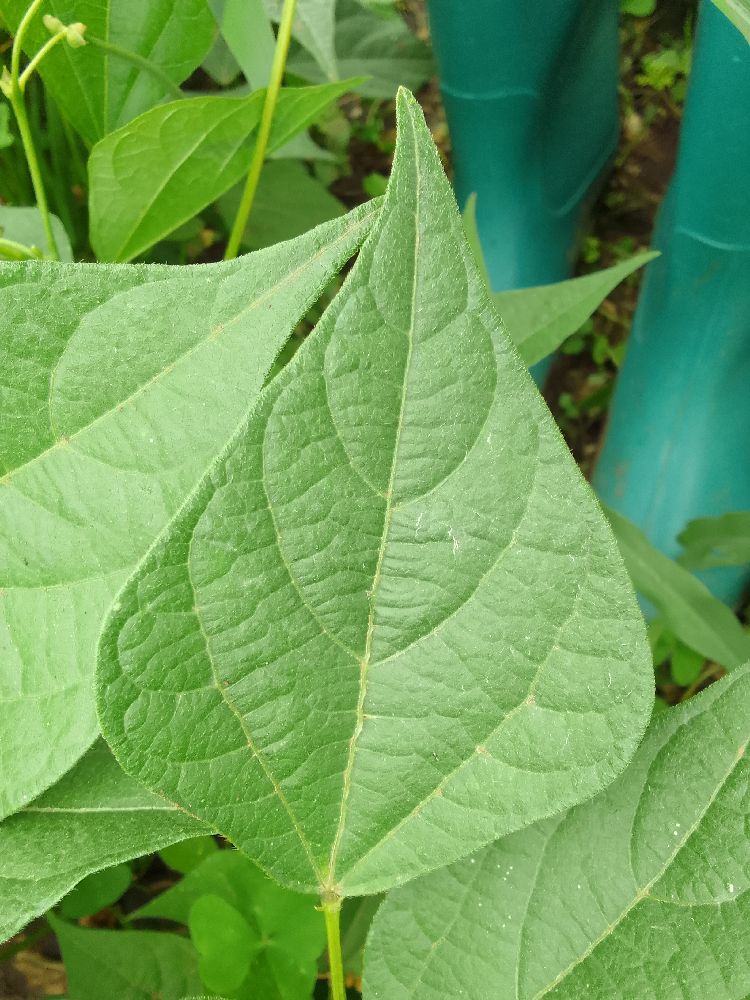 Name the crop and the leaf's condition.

common bean, healthy
